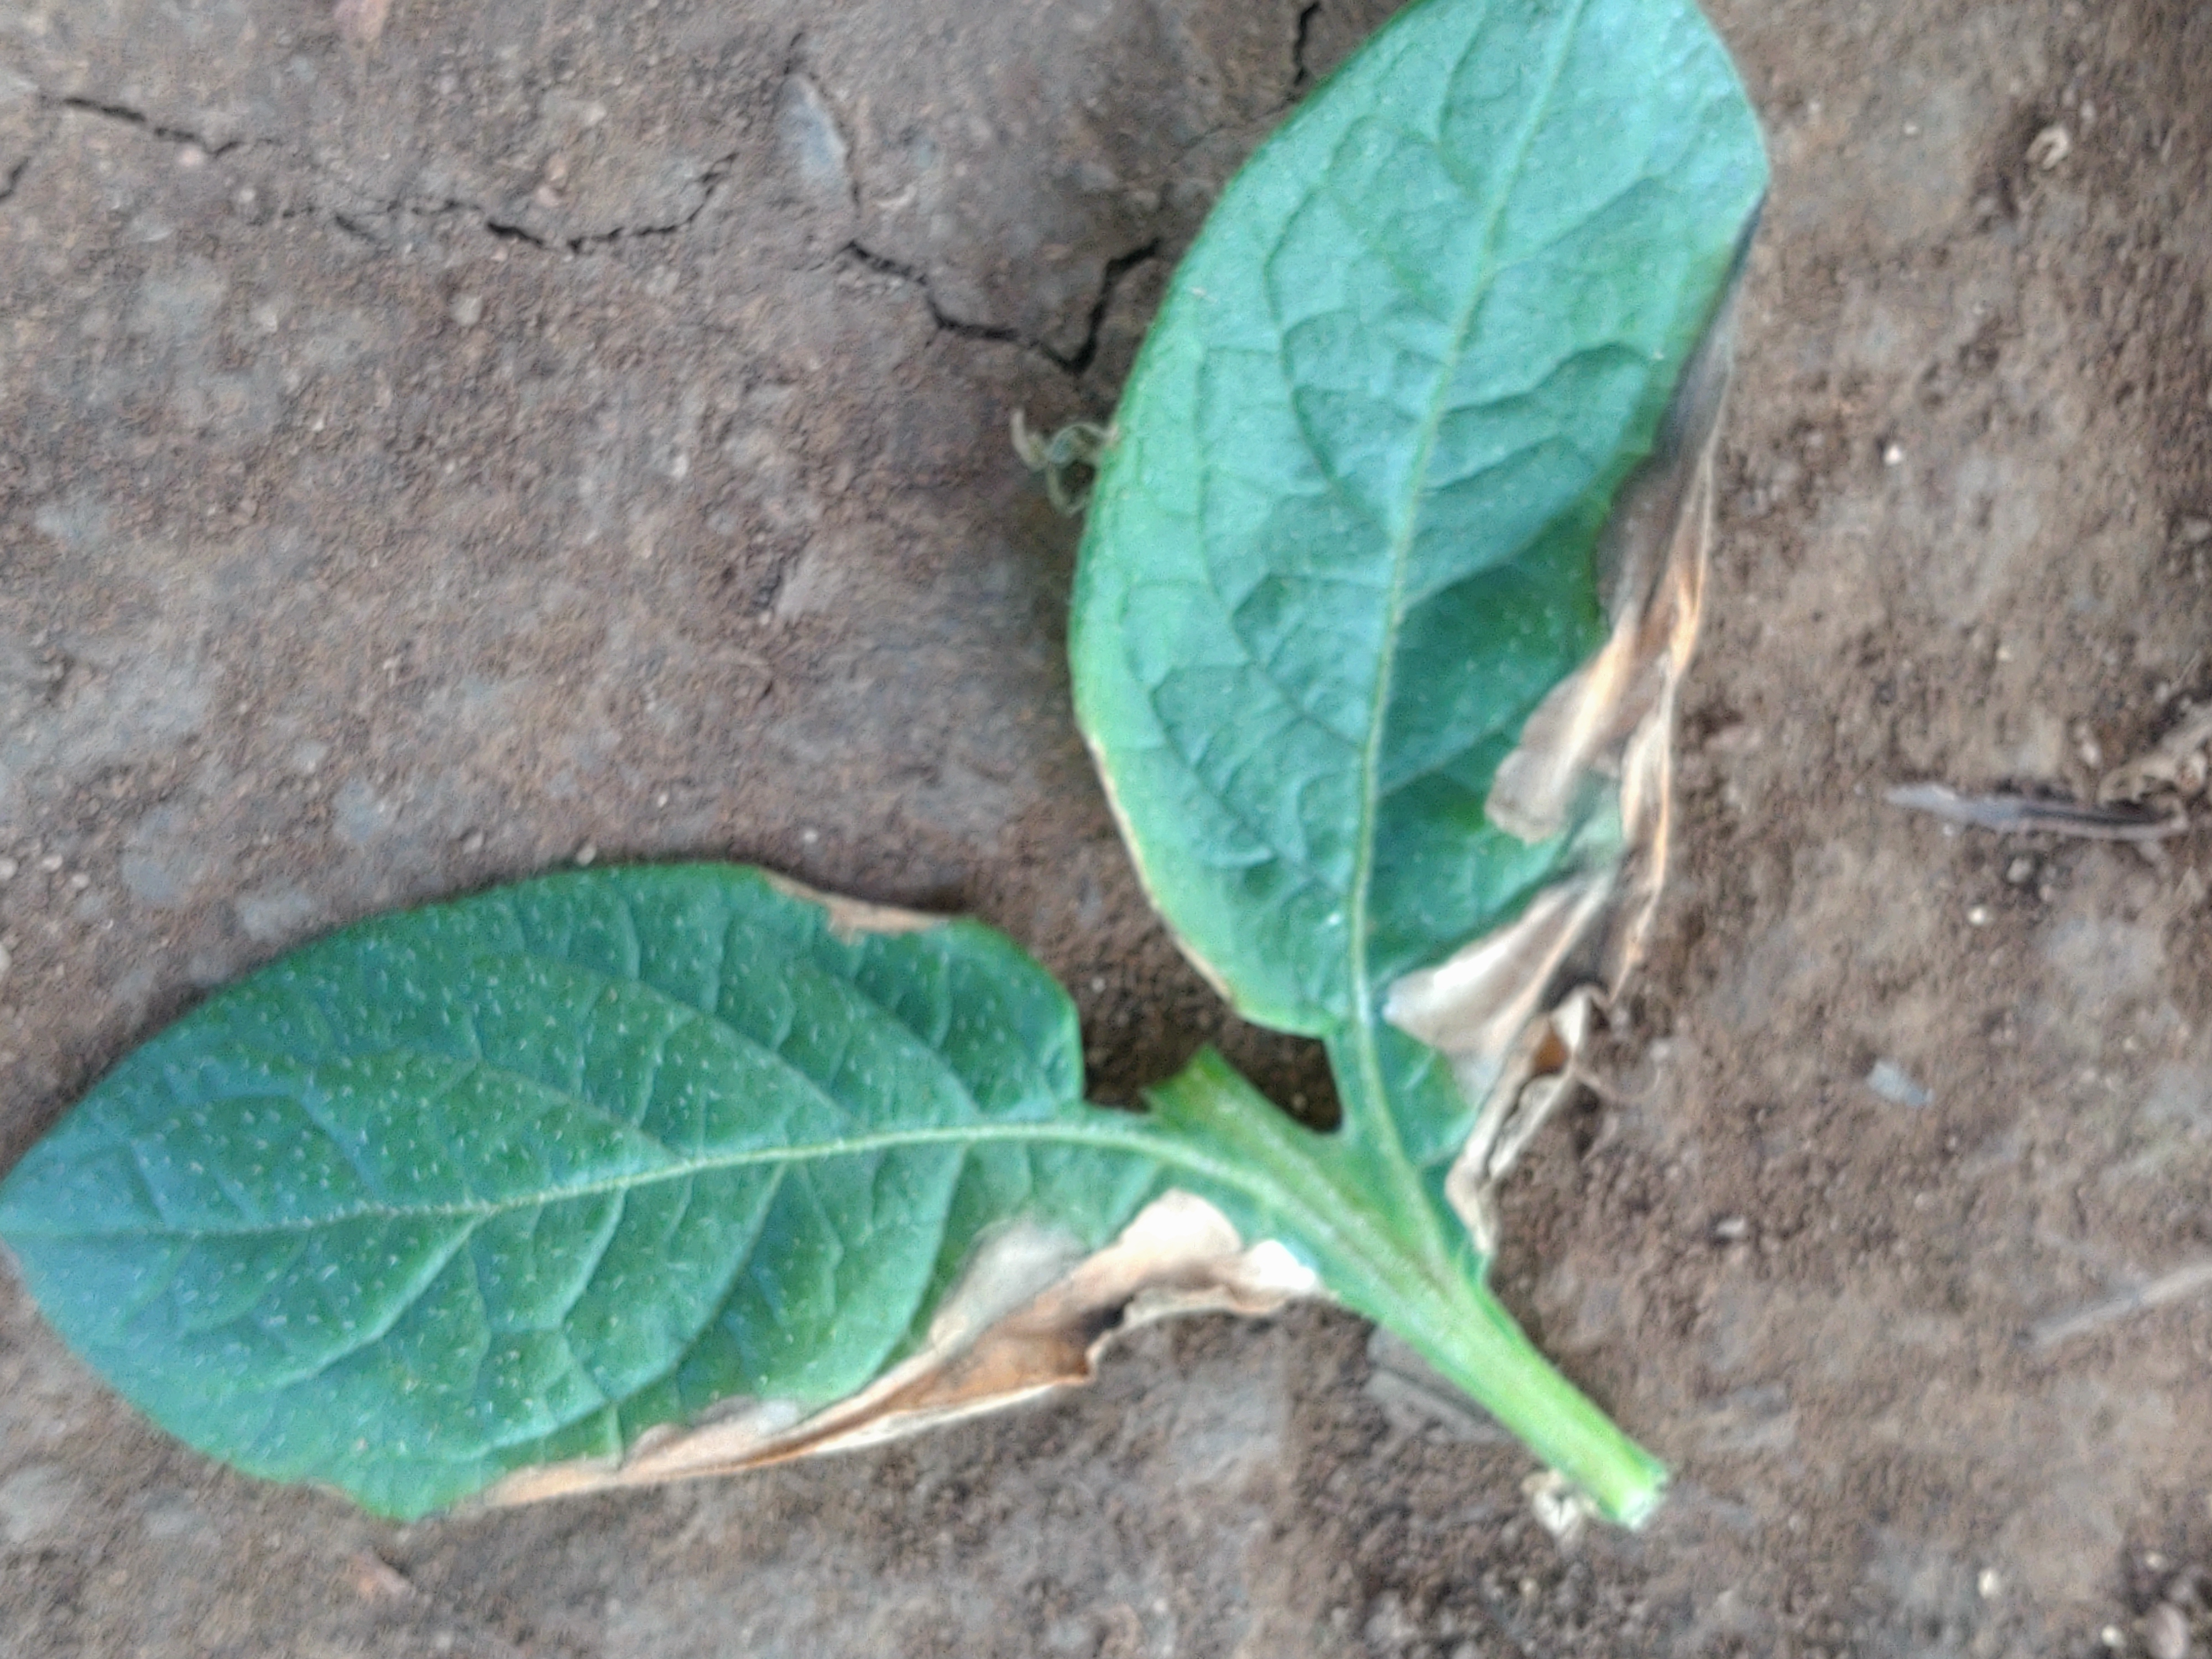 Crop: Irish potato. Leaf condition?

early blight
